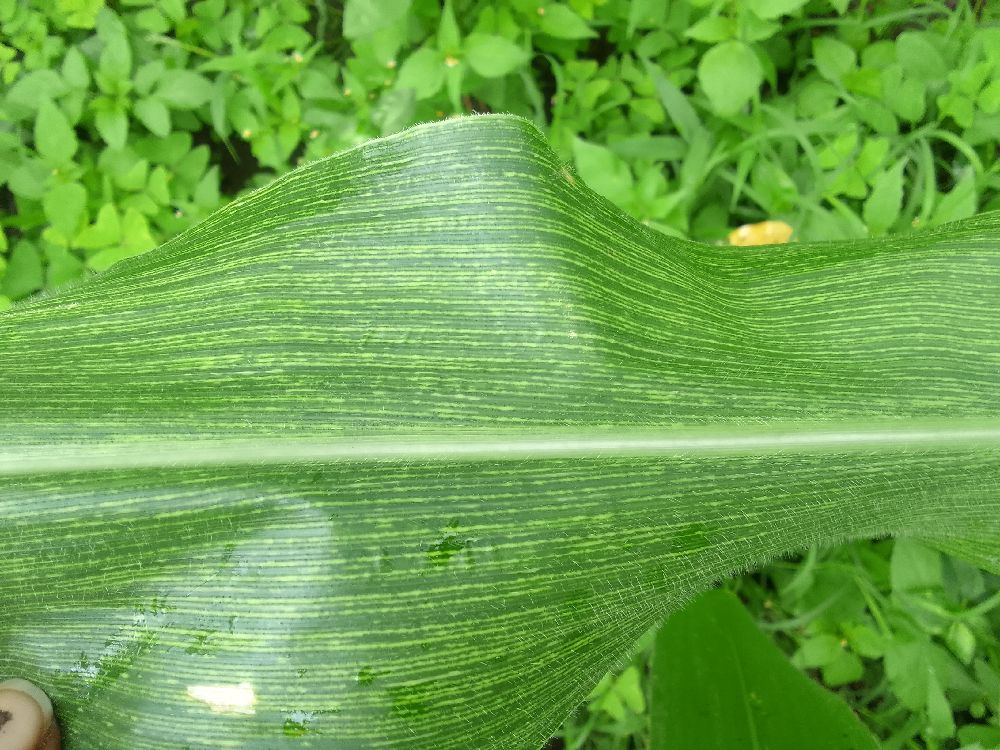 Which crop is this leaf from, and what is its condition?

maize, maize streak virus
